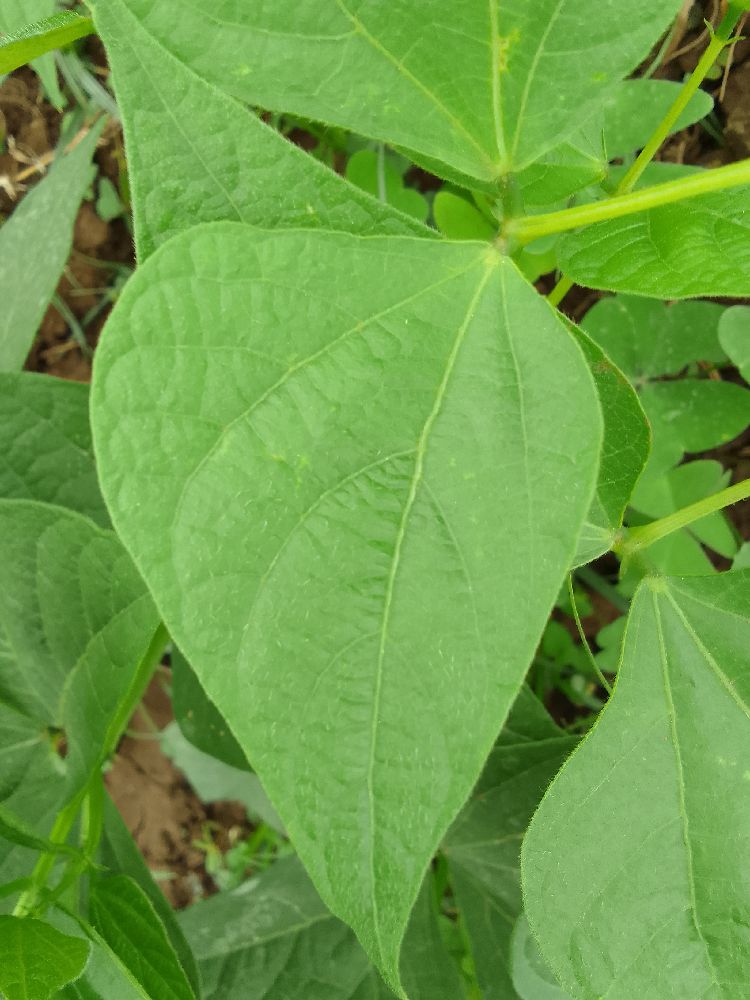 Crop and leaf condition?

common bean, healthy
